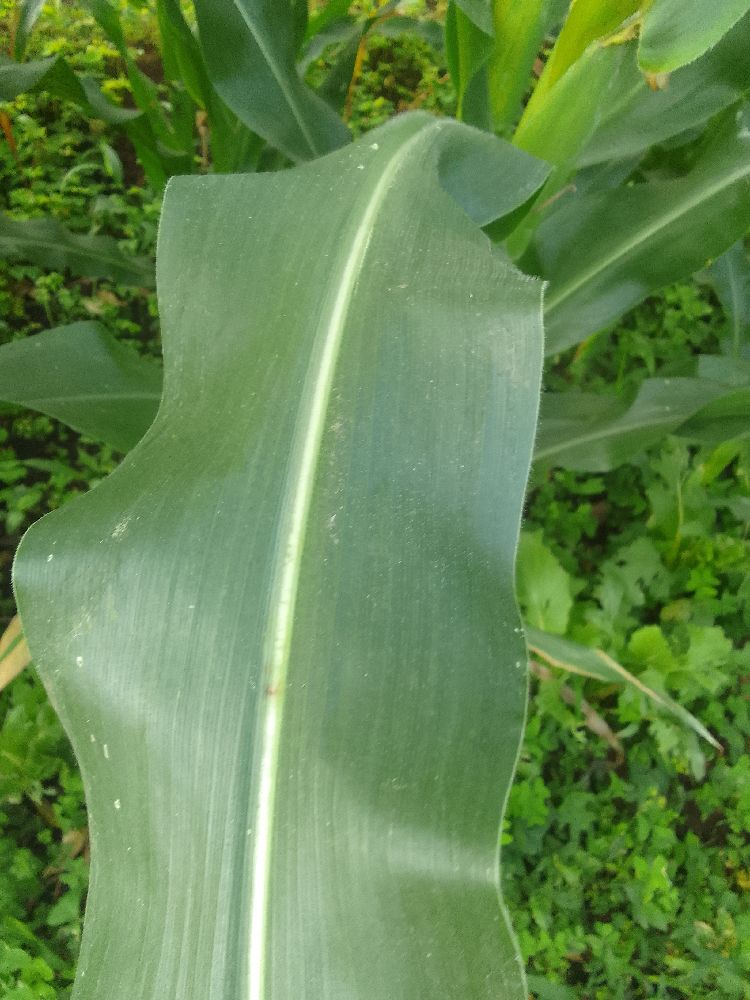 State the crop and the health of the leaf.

maize, healthy
